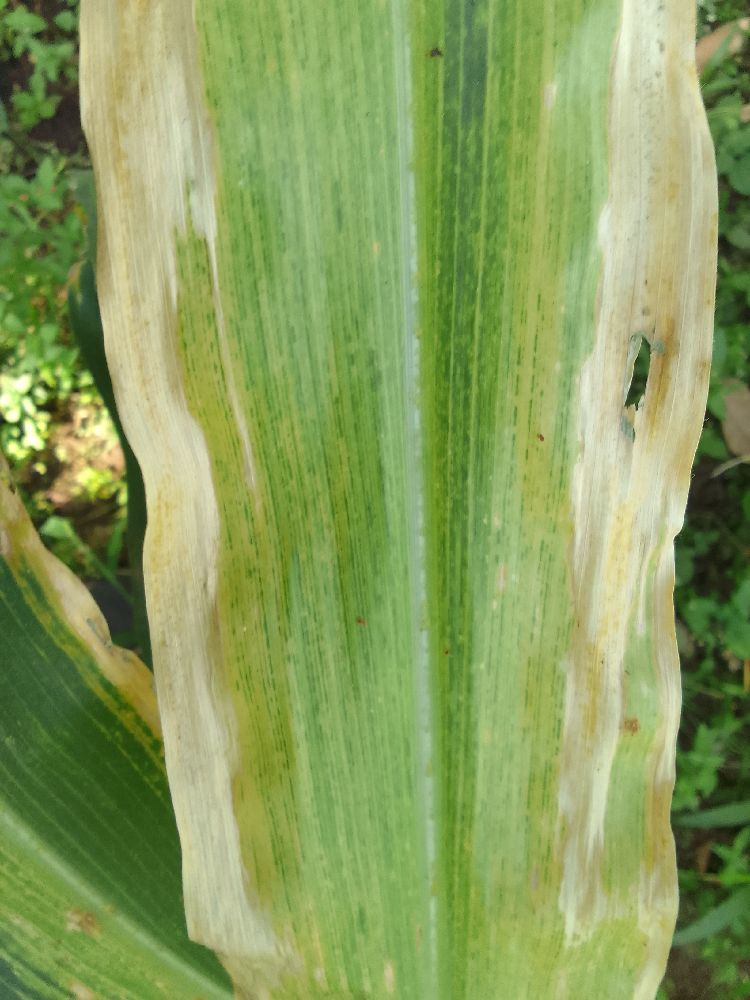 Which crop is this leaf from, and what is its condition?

maize, maize lethal necrosis
